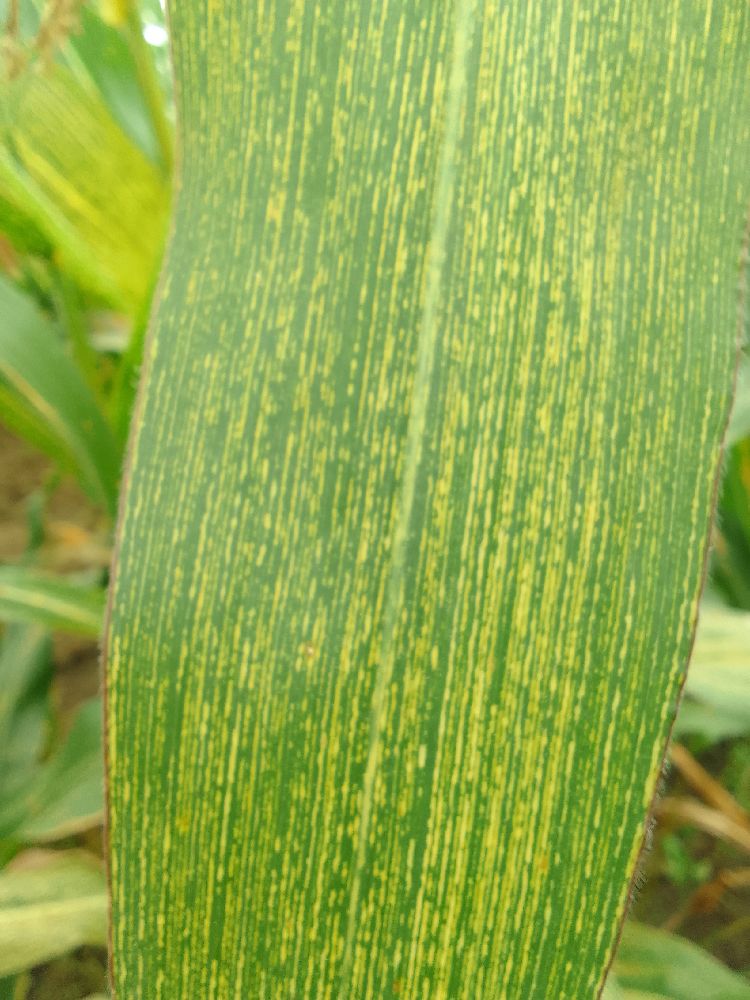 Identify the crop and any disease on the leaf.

maize, maize streak virus
